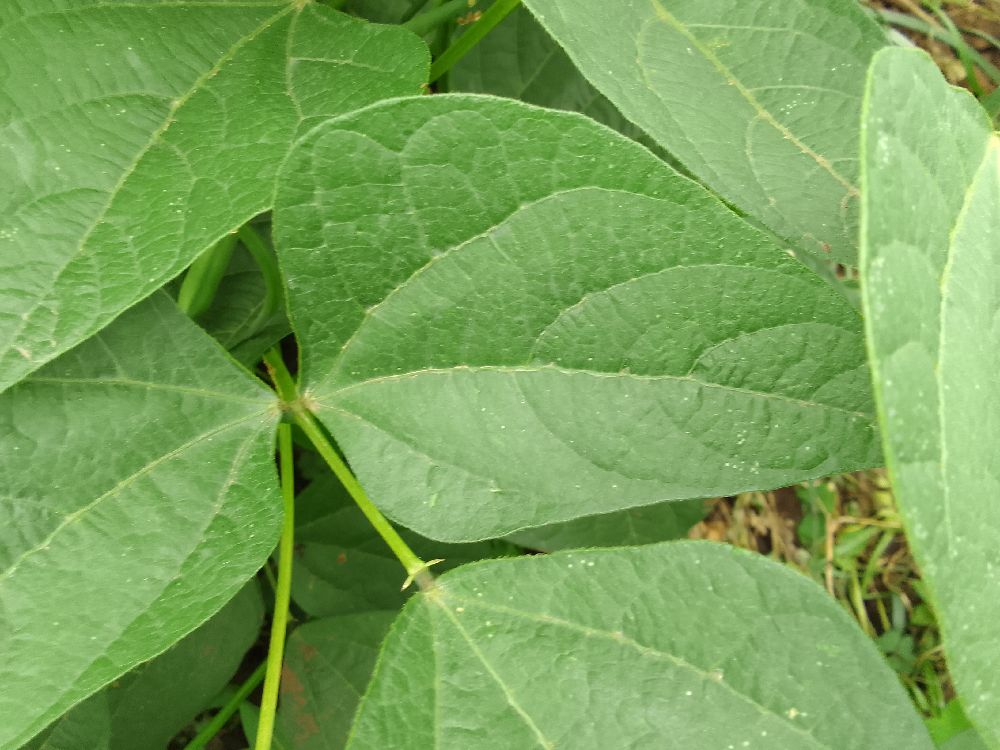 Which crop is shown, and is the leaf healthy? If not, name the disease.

common bean, healthy
